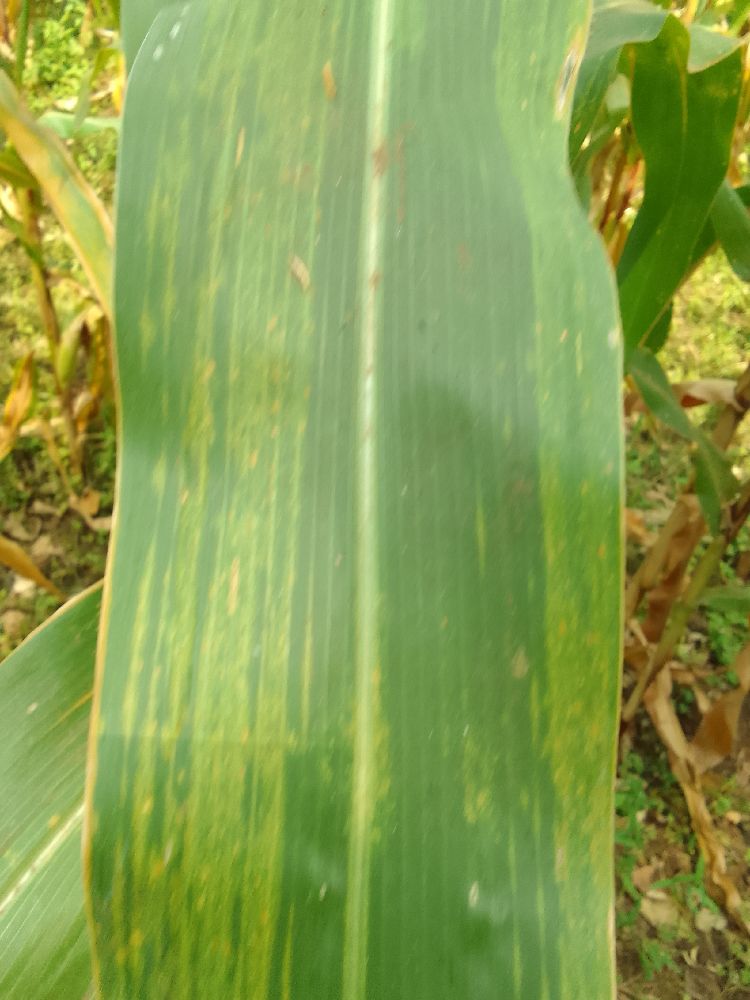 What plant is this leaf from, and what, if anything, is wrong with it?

maize, maize lethal necrosis
